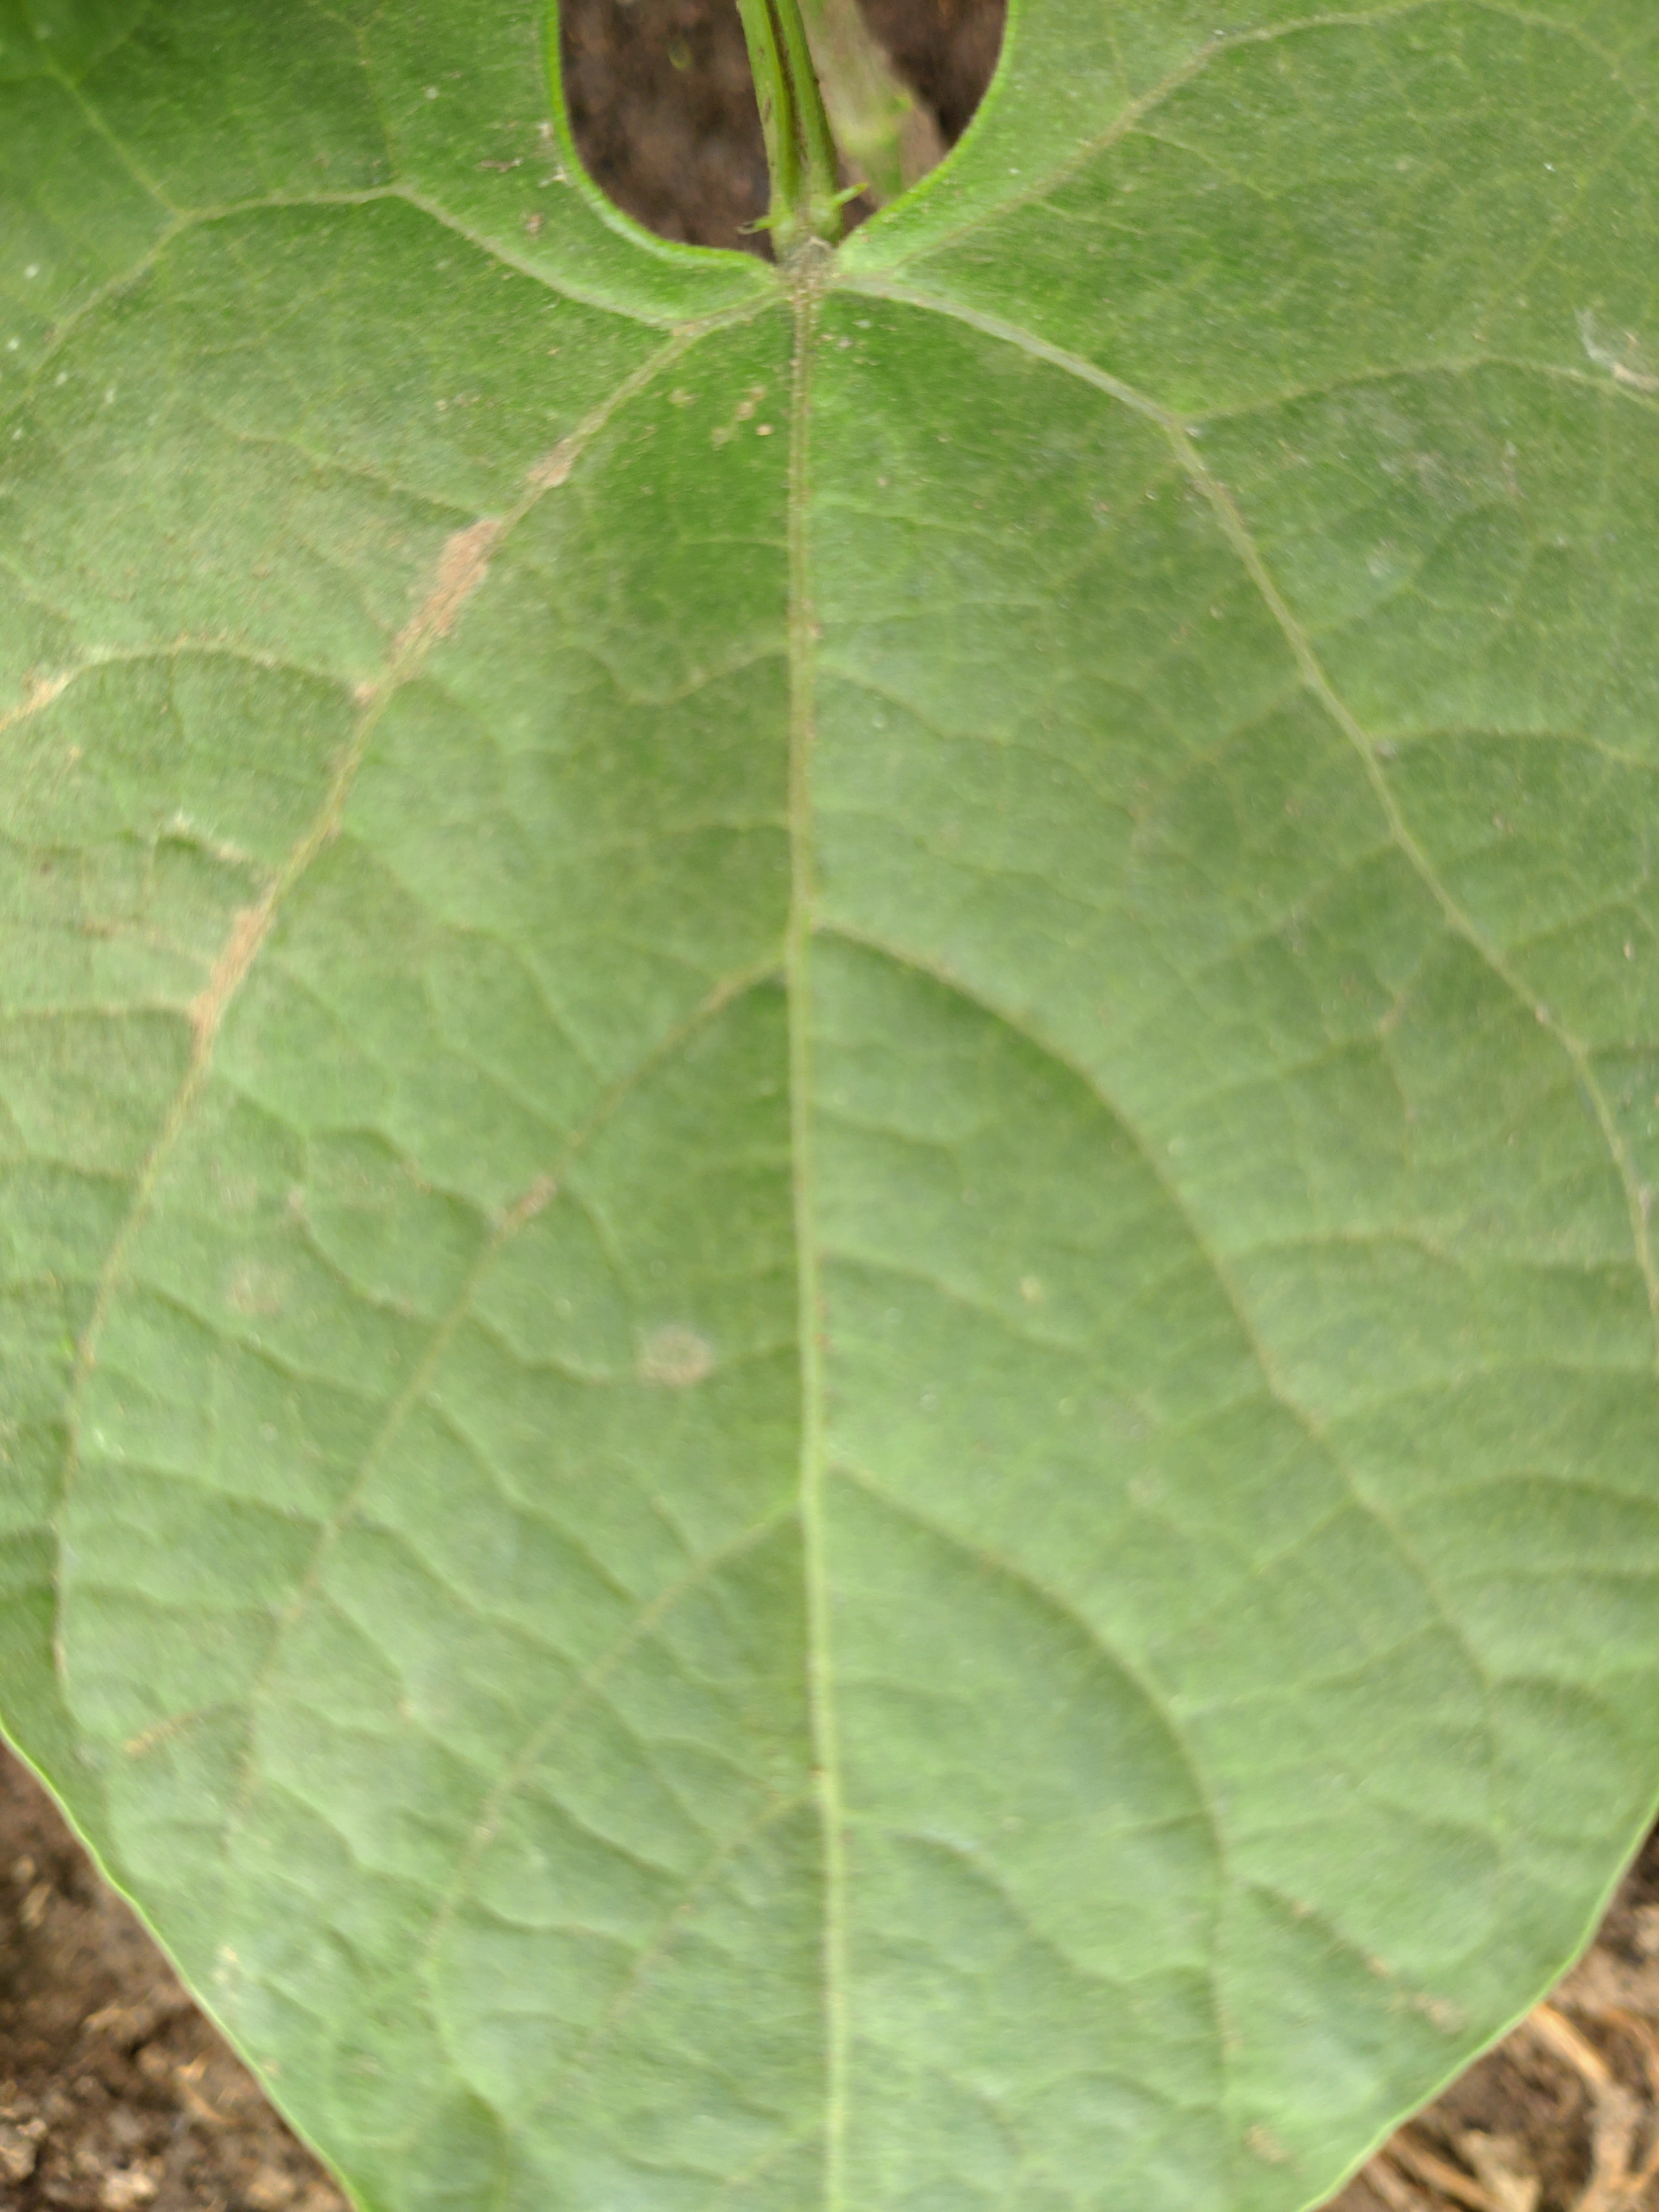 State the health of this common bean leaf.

healthy
